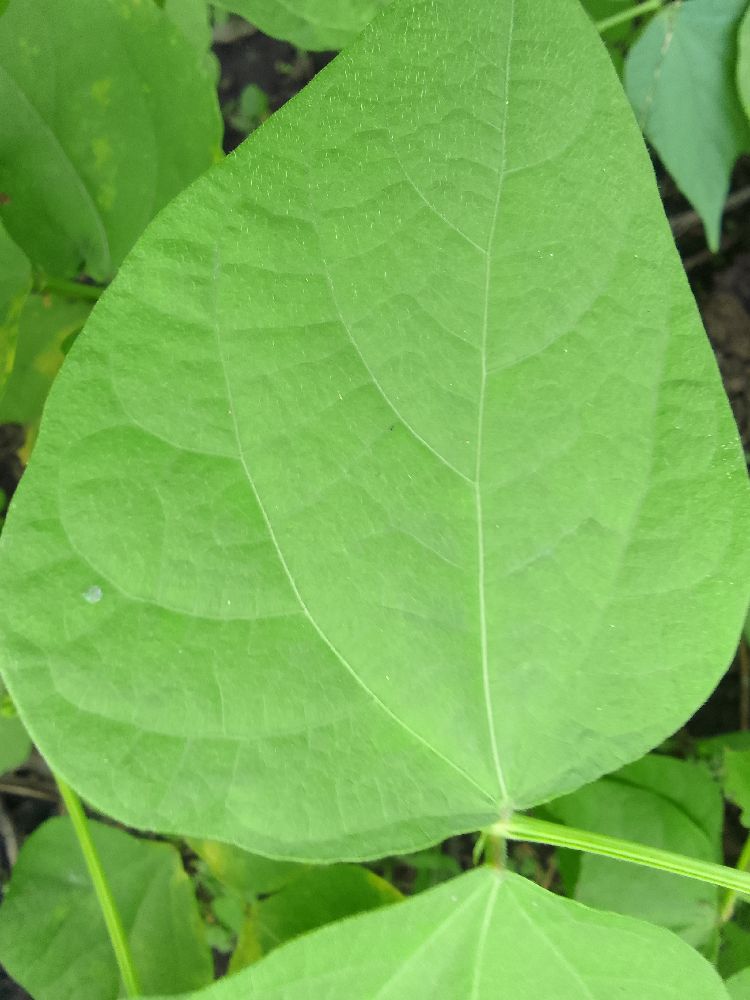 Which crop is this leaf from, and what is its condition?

common bean, healthy
